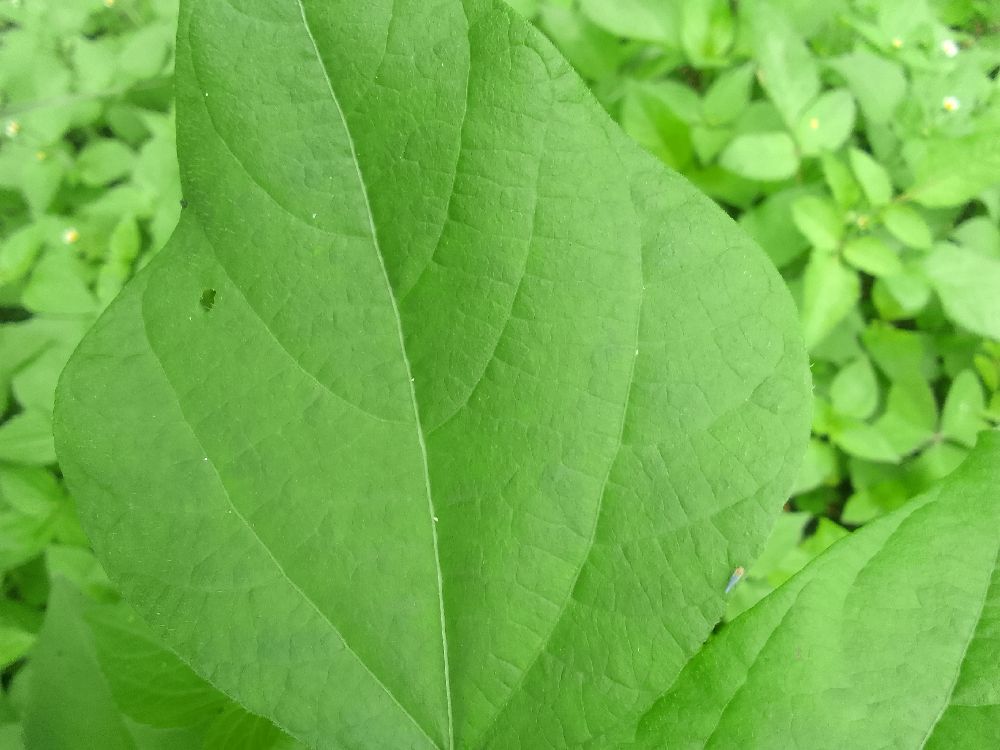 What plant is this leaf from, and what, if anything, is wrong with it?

common bean, healthy
